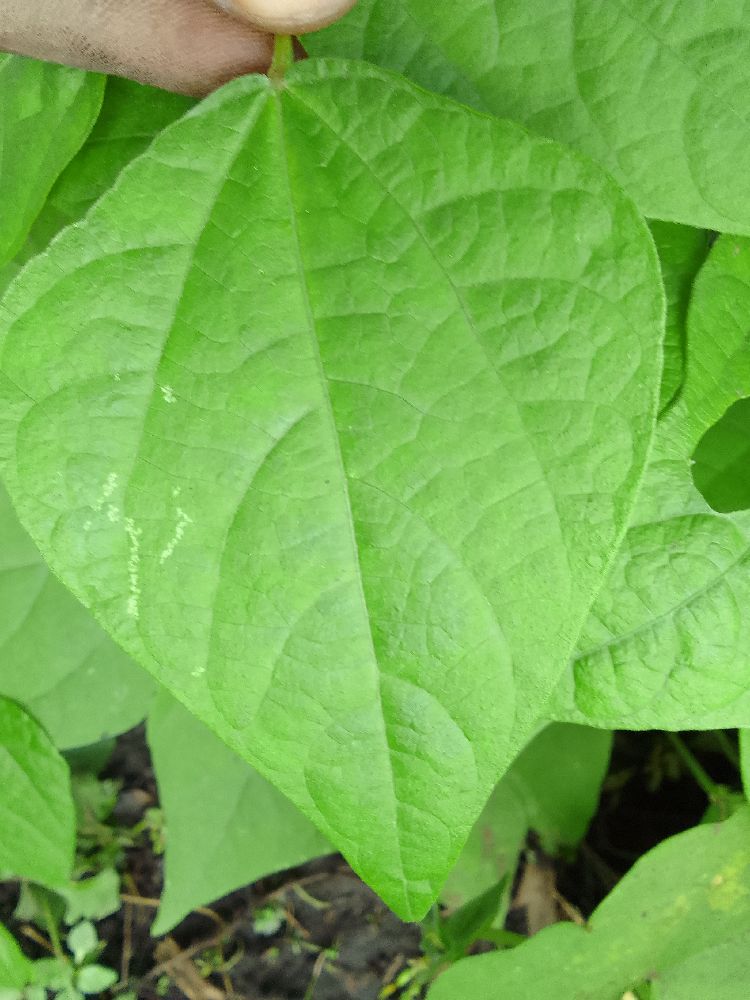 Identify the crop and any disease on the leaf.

common bean, healthy
